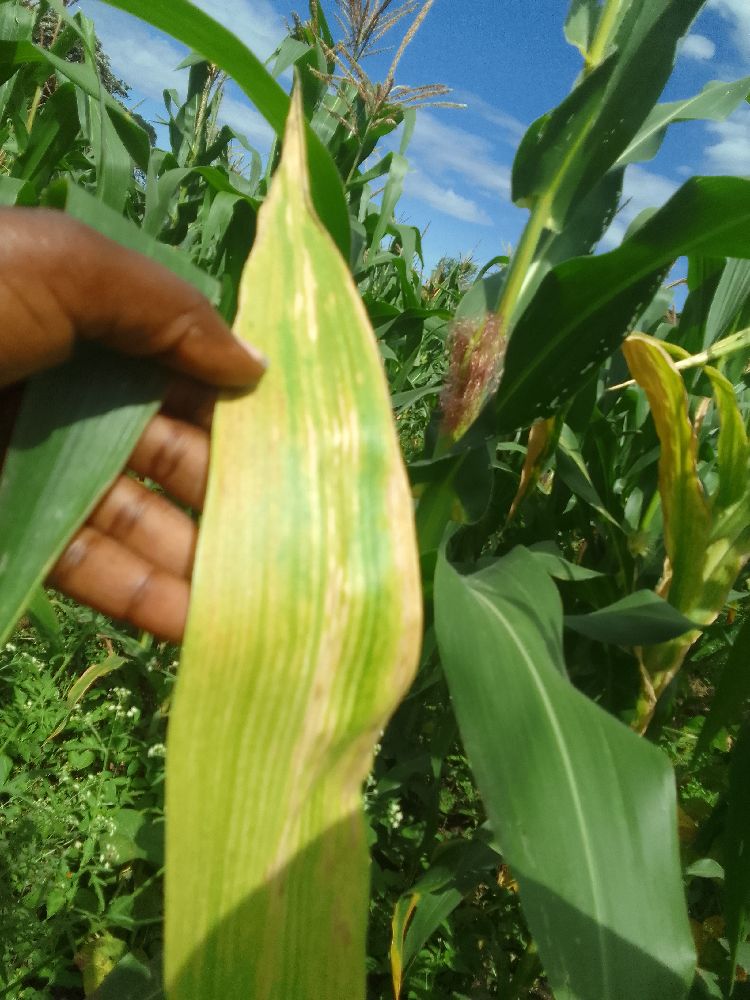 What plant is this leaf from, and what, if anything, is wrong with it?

maize, maize lethal necrosis
